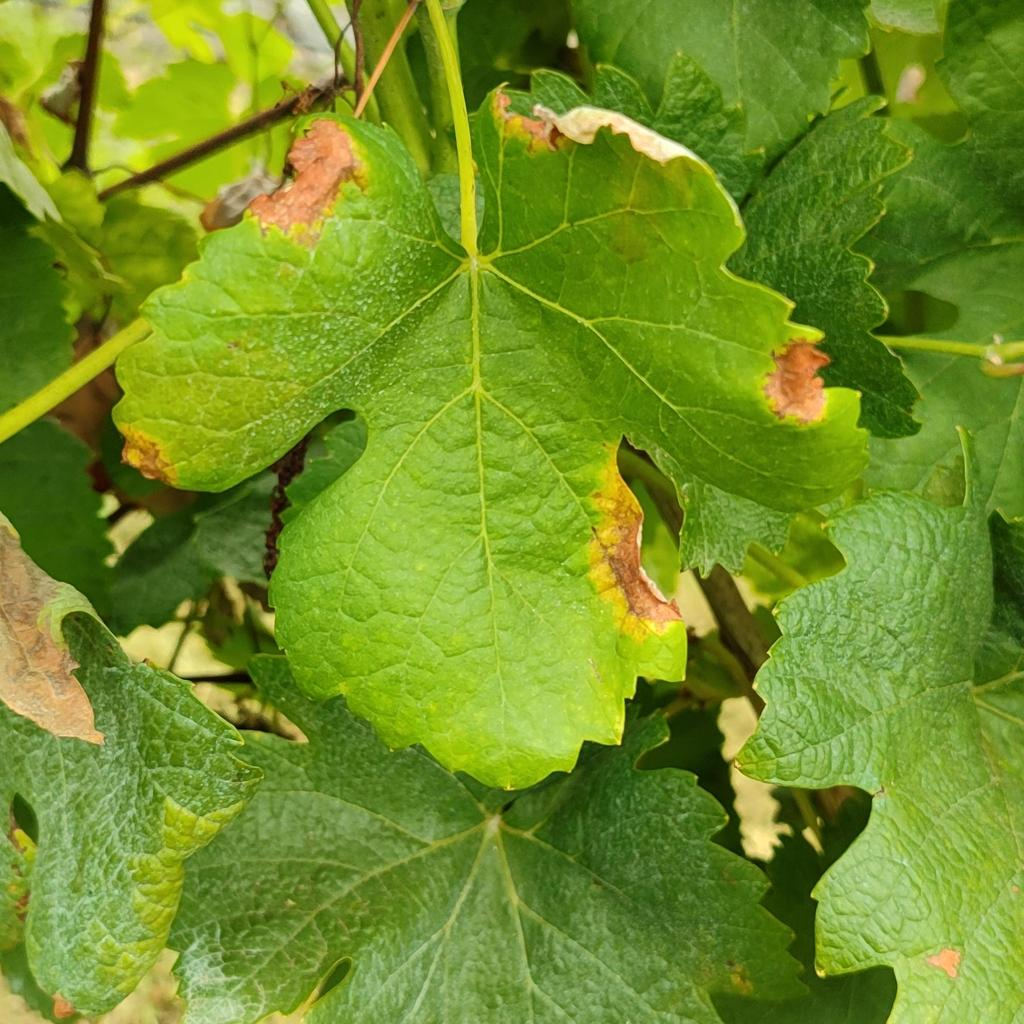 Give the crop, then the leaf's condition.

grapevine, downy mildew
